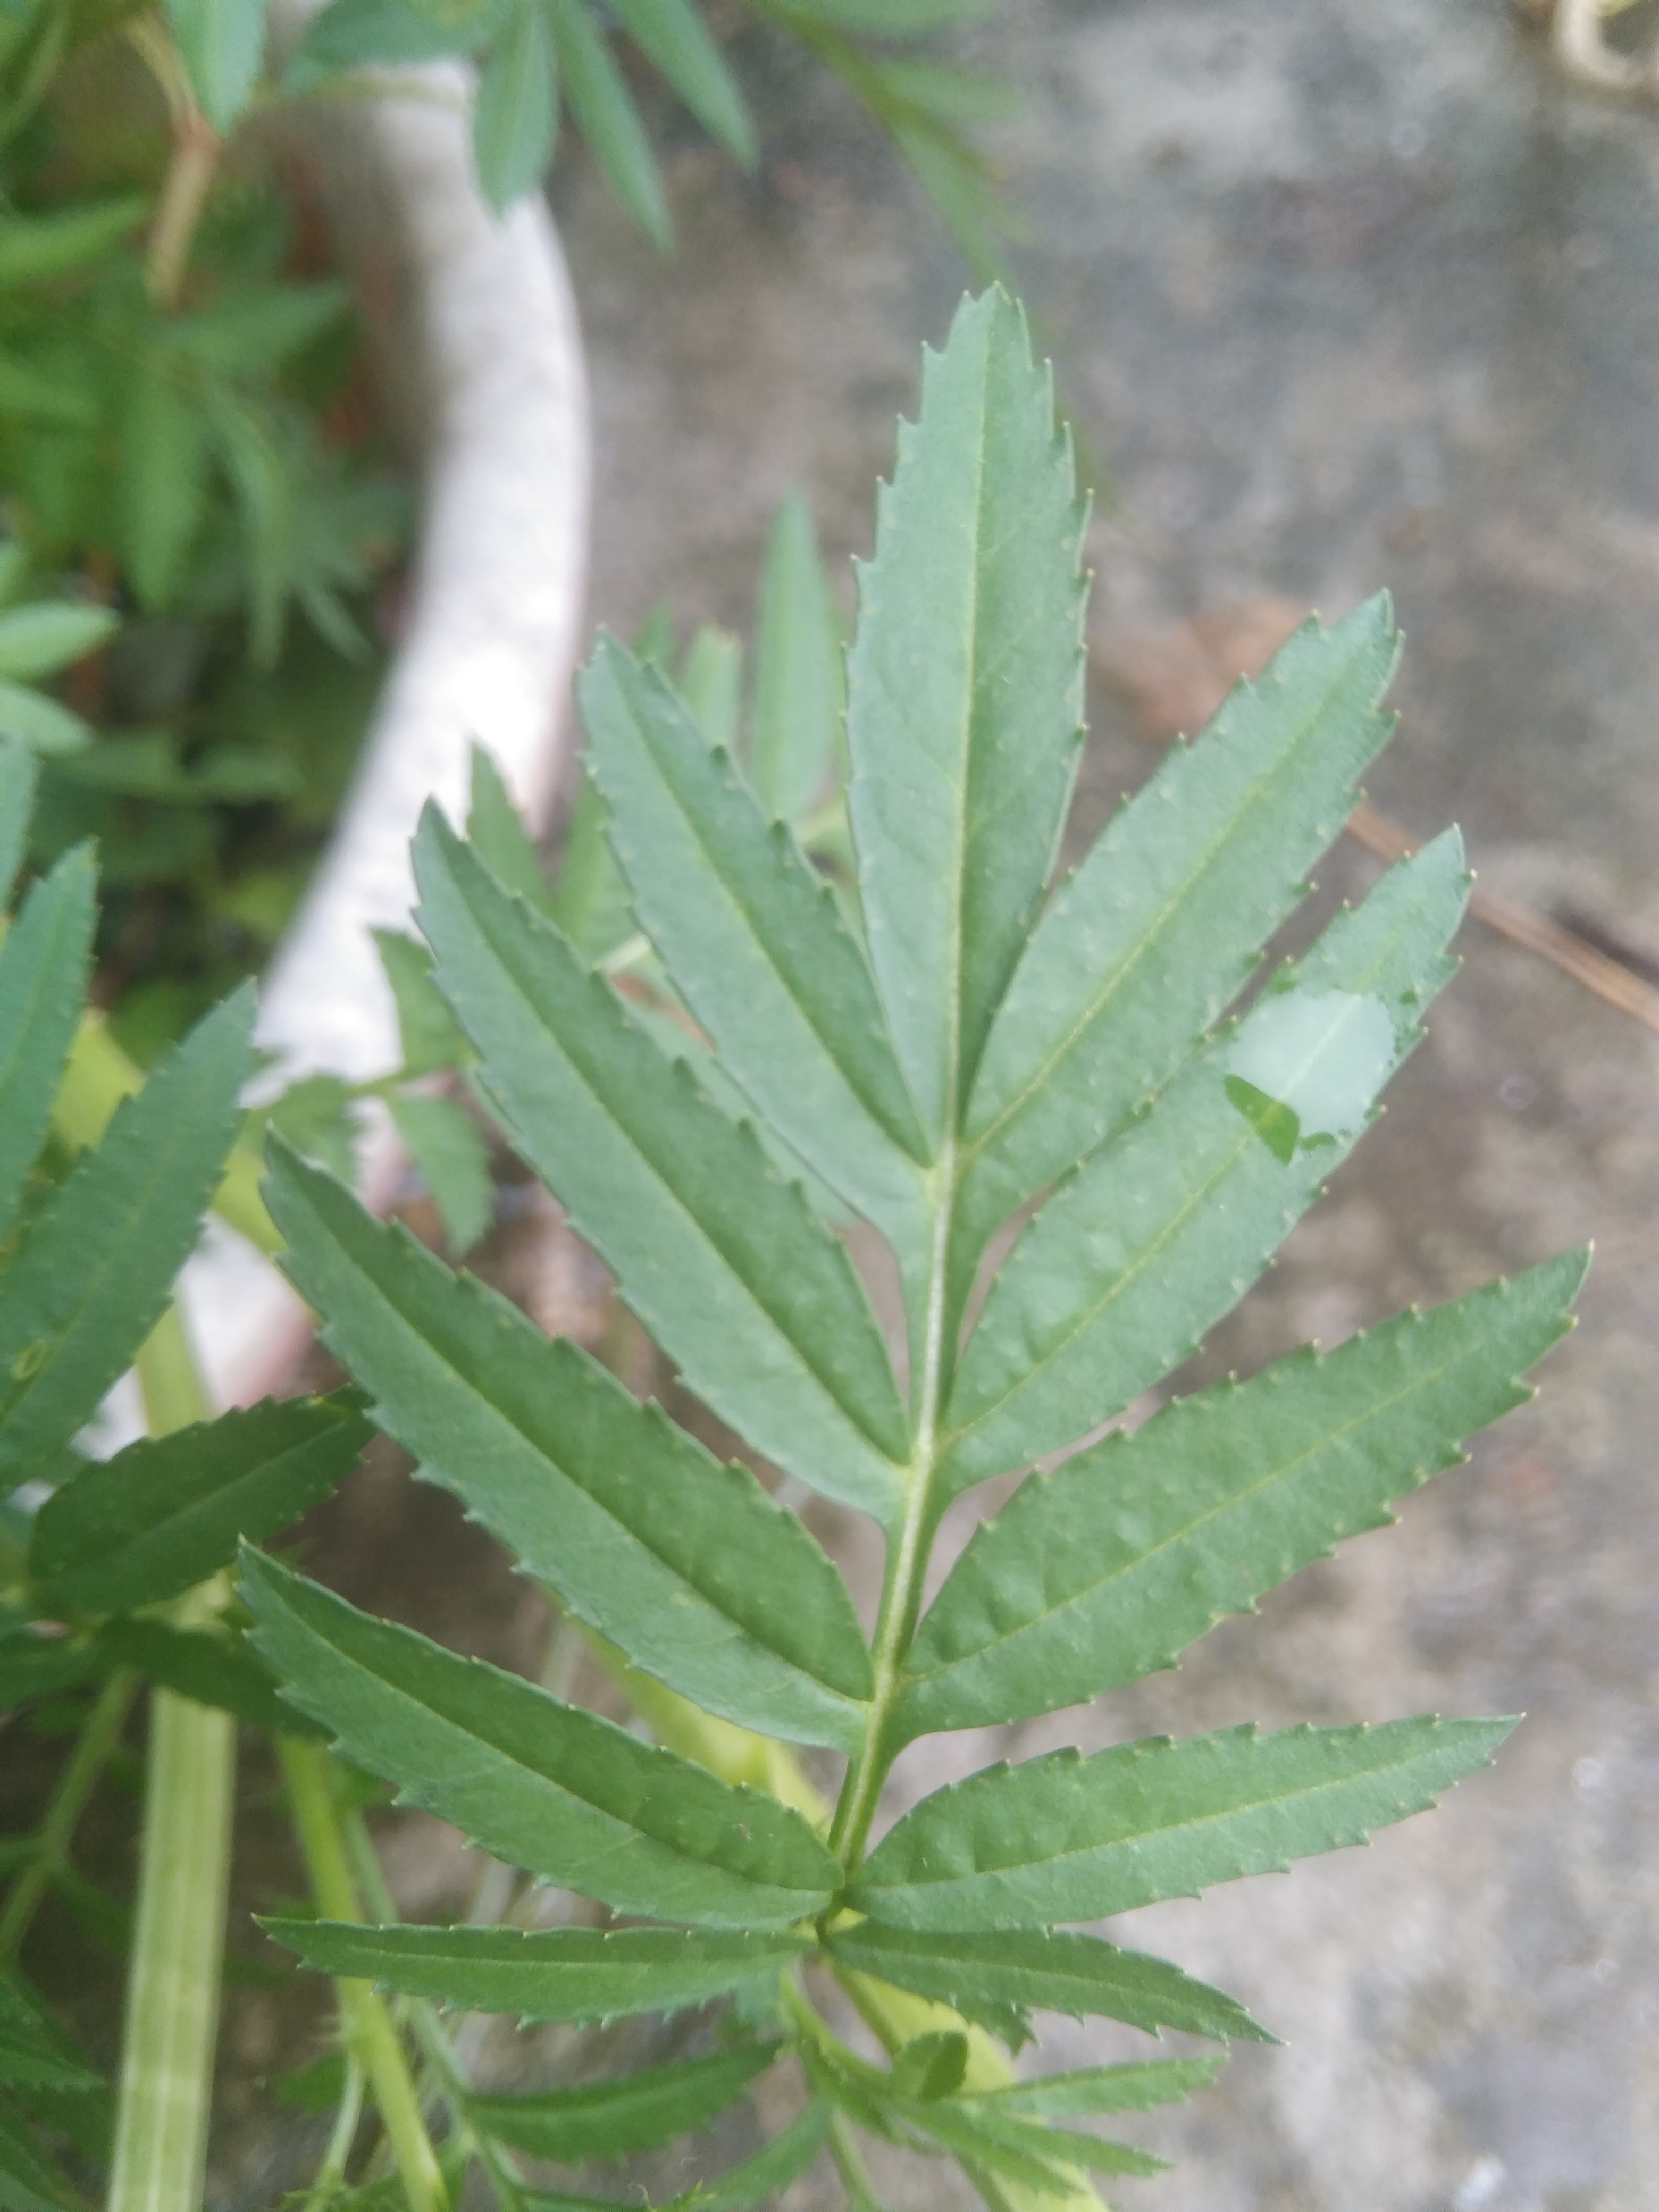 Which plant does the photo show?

marigold
